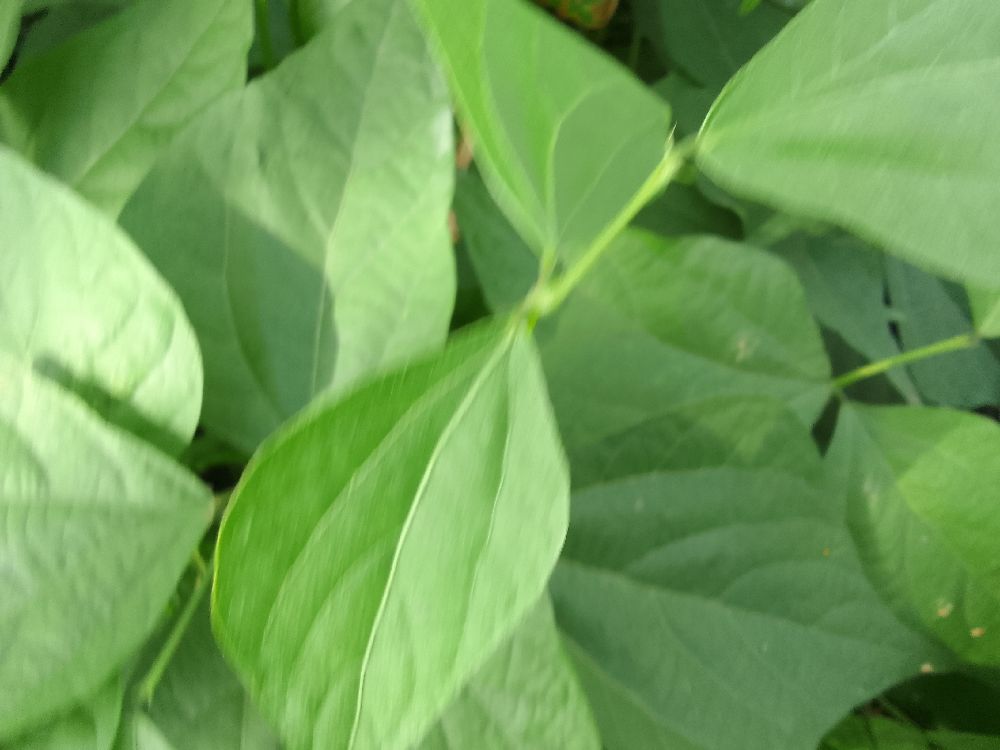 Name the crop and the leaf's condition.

common bean, healthy
